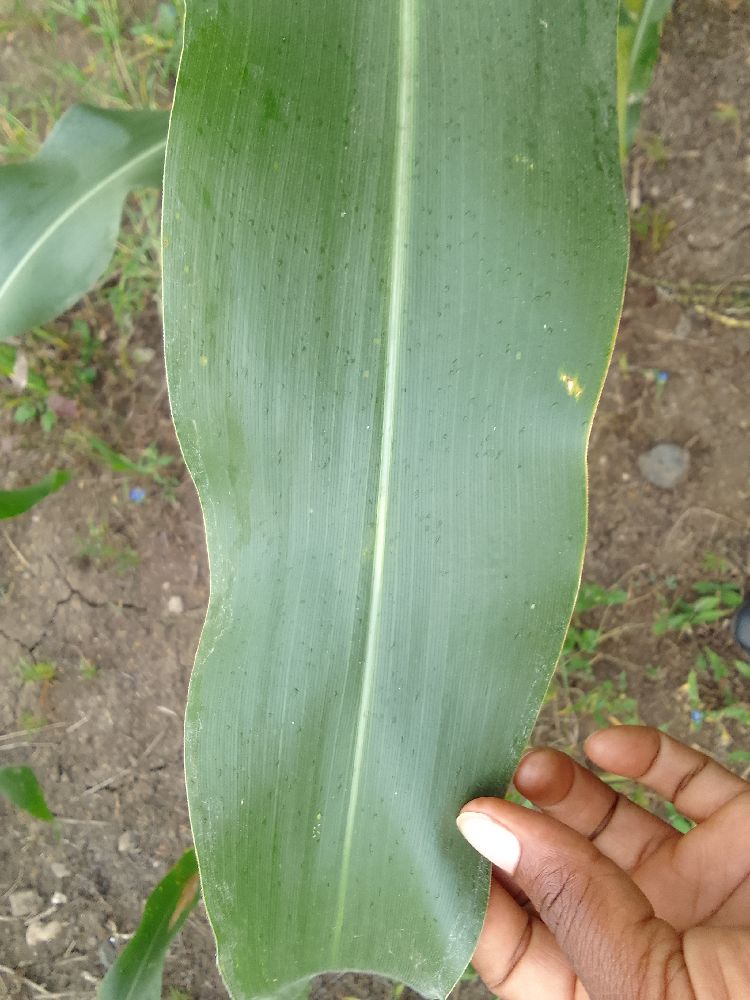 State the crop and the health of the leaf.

maize, healthy
